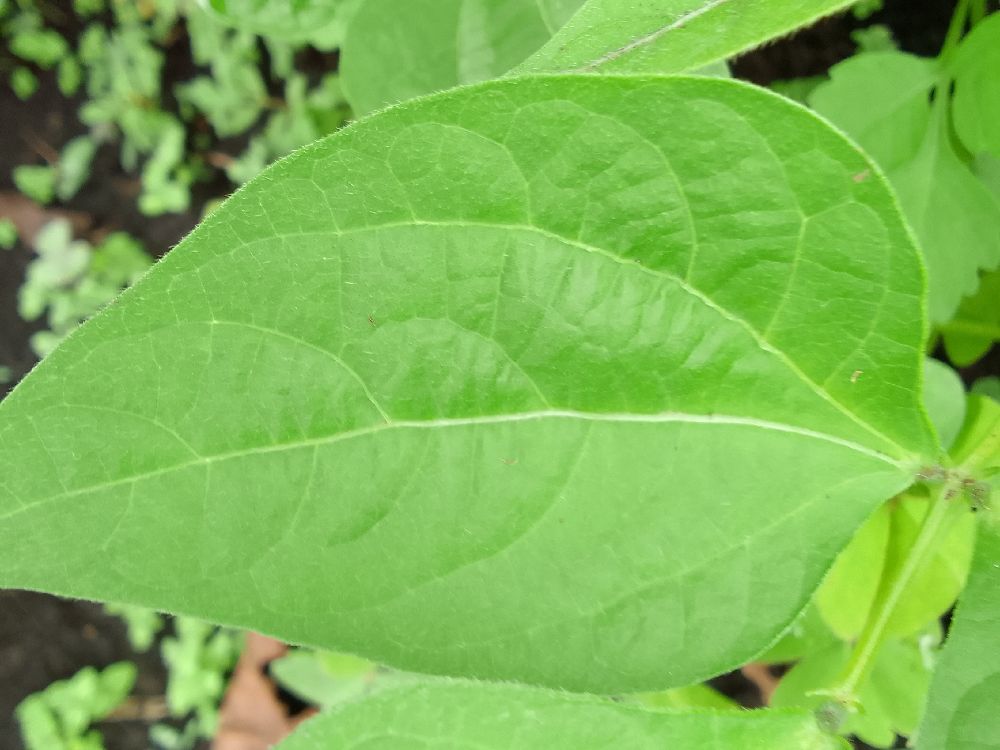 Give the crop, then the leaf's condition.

common bean, healthy
